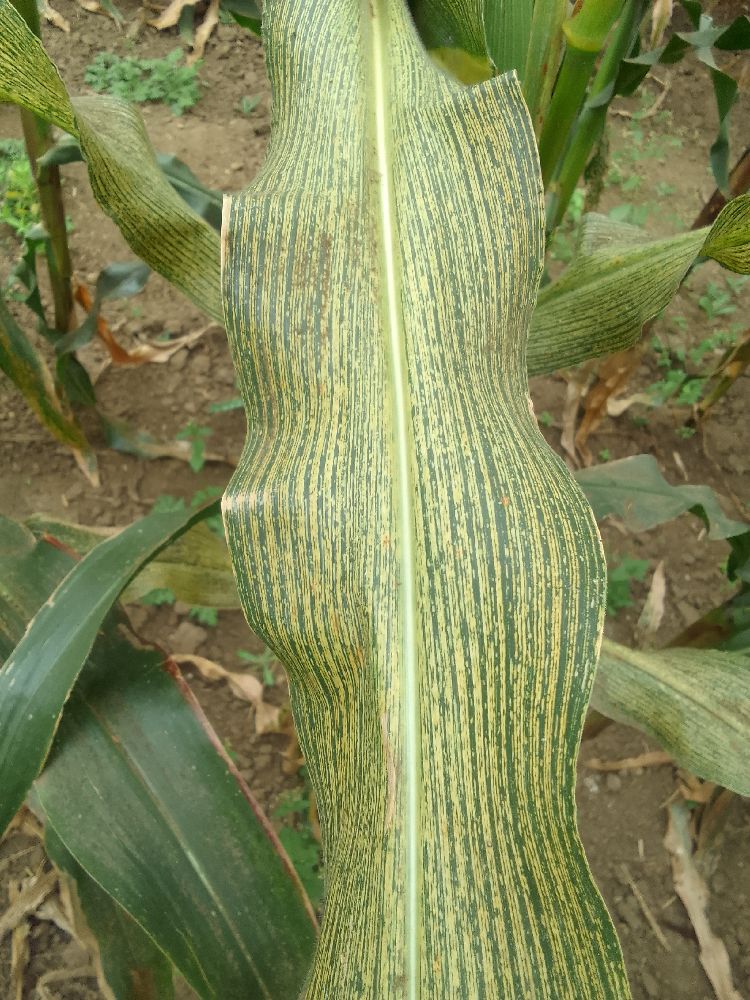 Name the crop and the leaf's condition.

maize, maize streak virus
